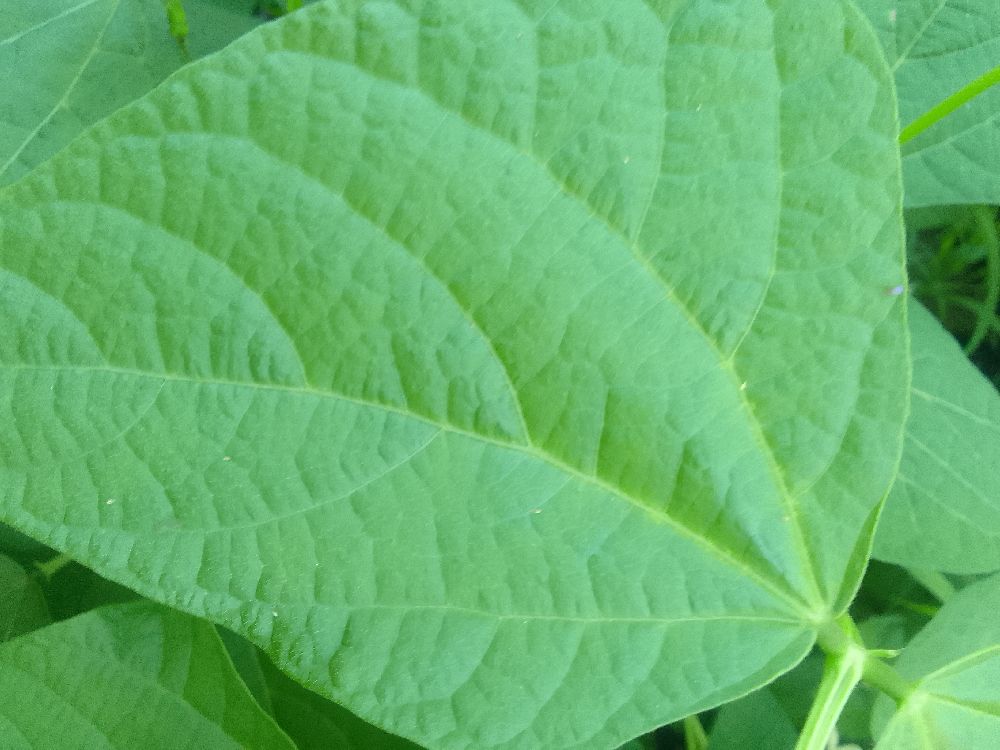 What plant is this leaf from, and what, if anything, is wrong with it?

common bean, healthy
